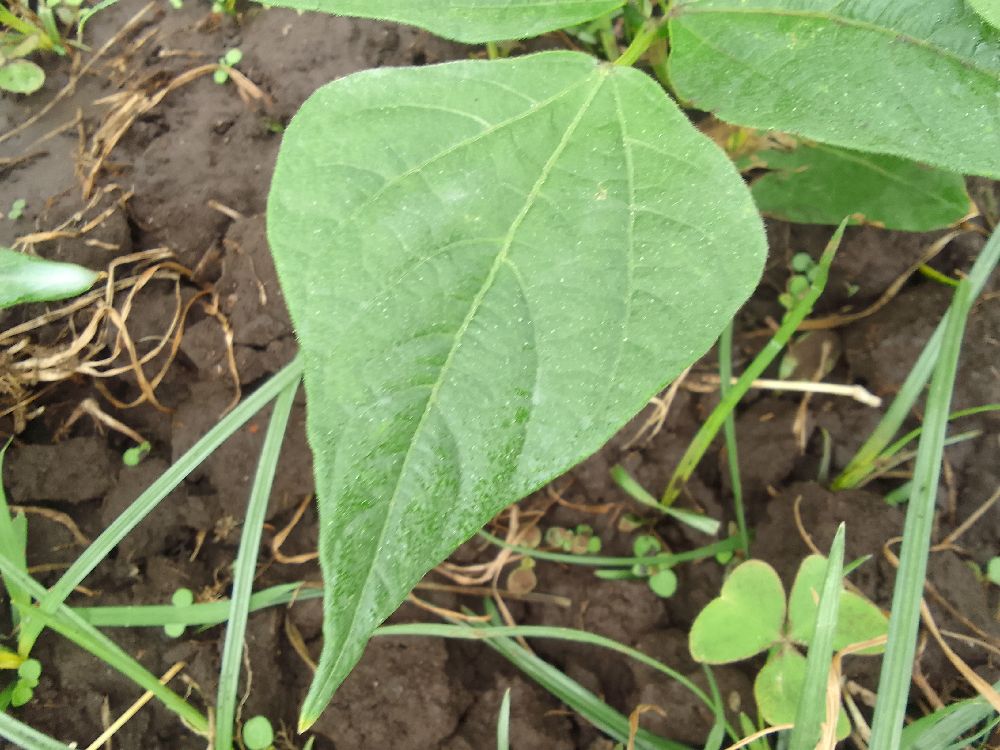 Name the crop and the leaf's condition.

common bean, healthy
